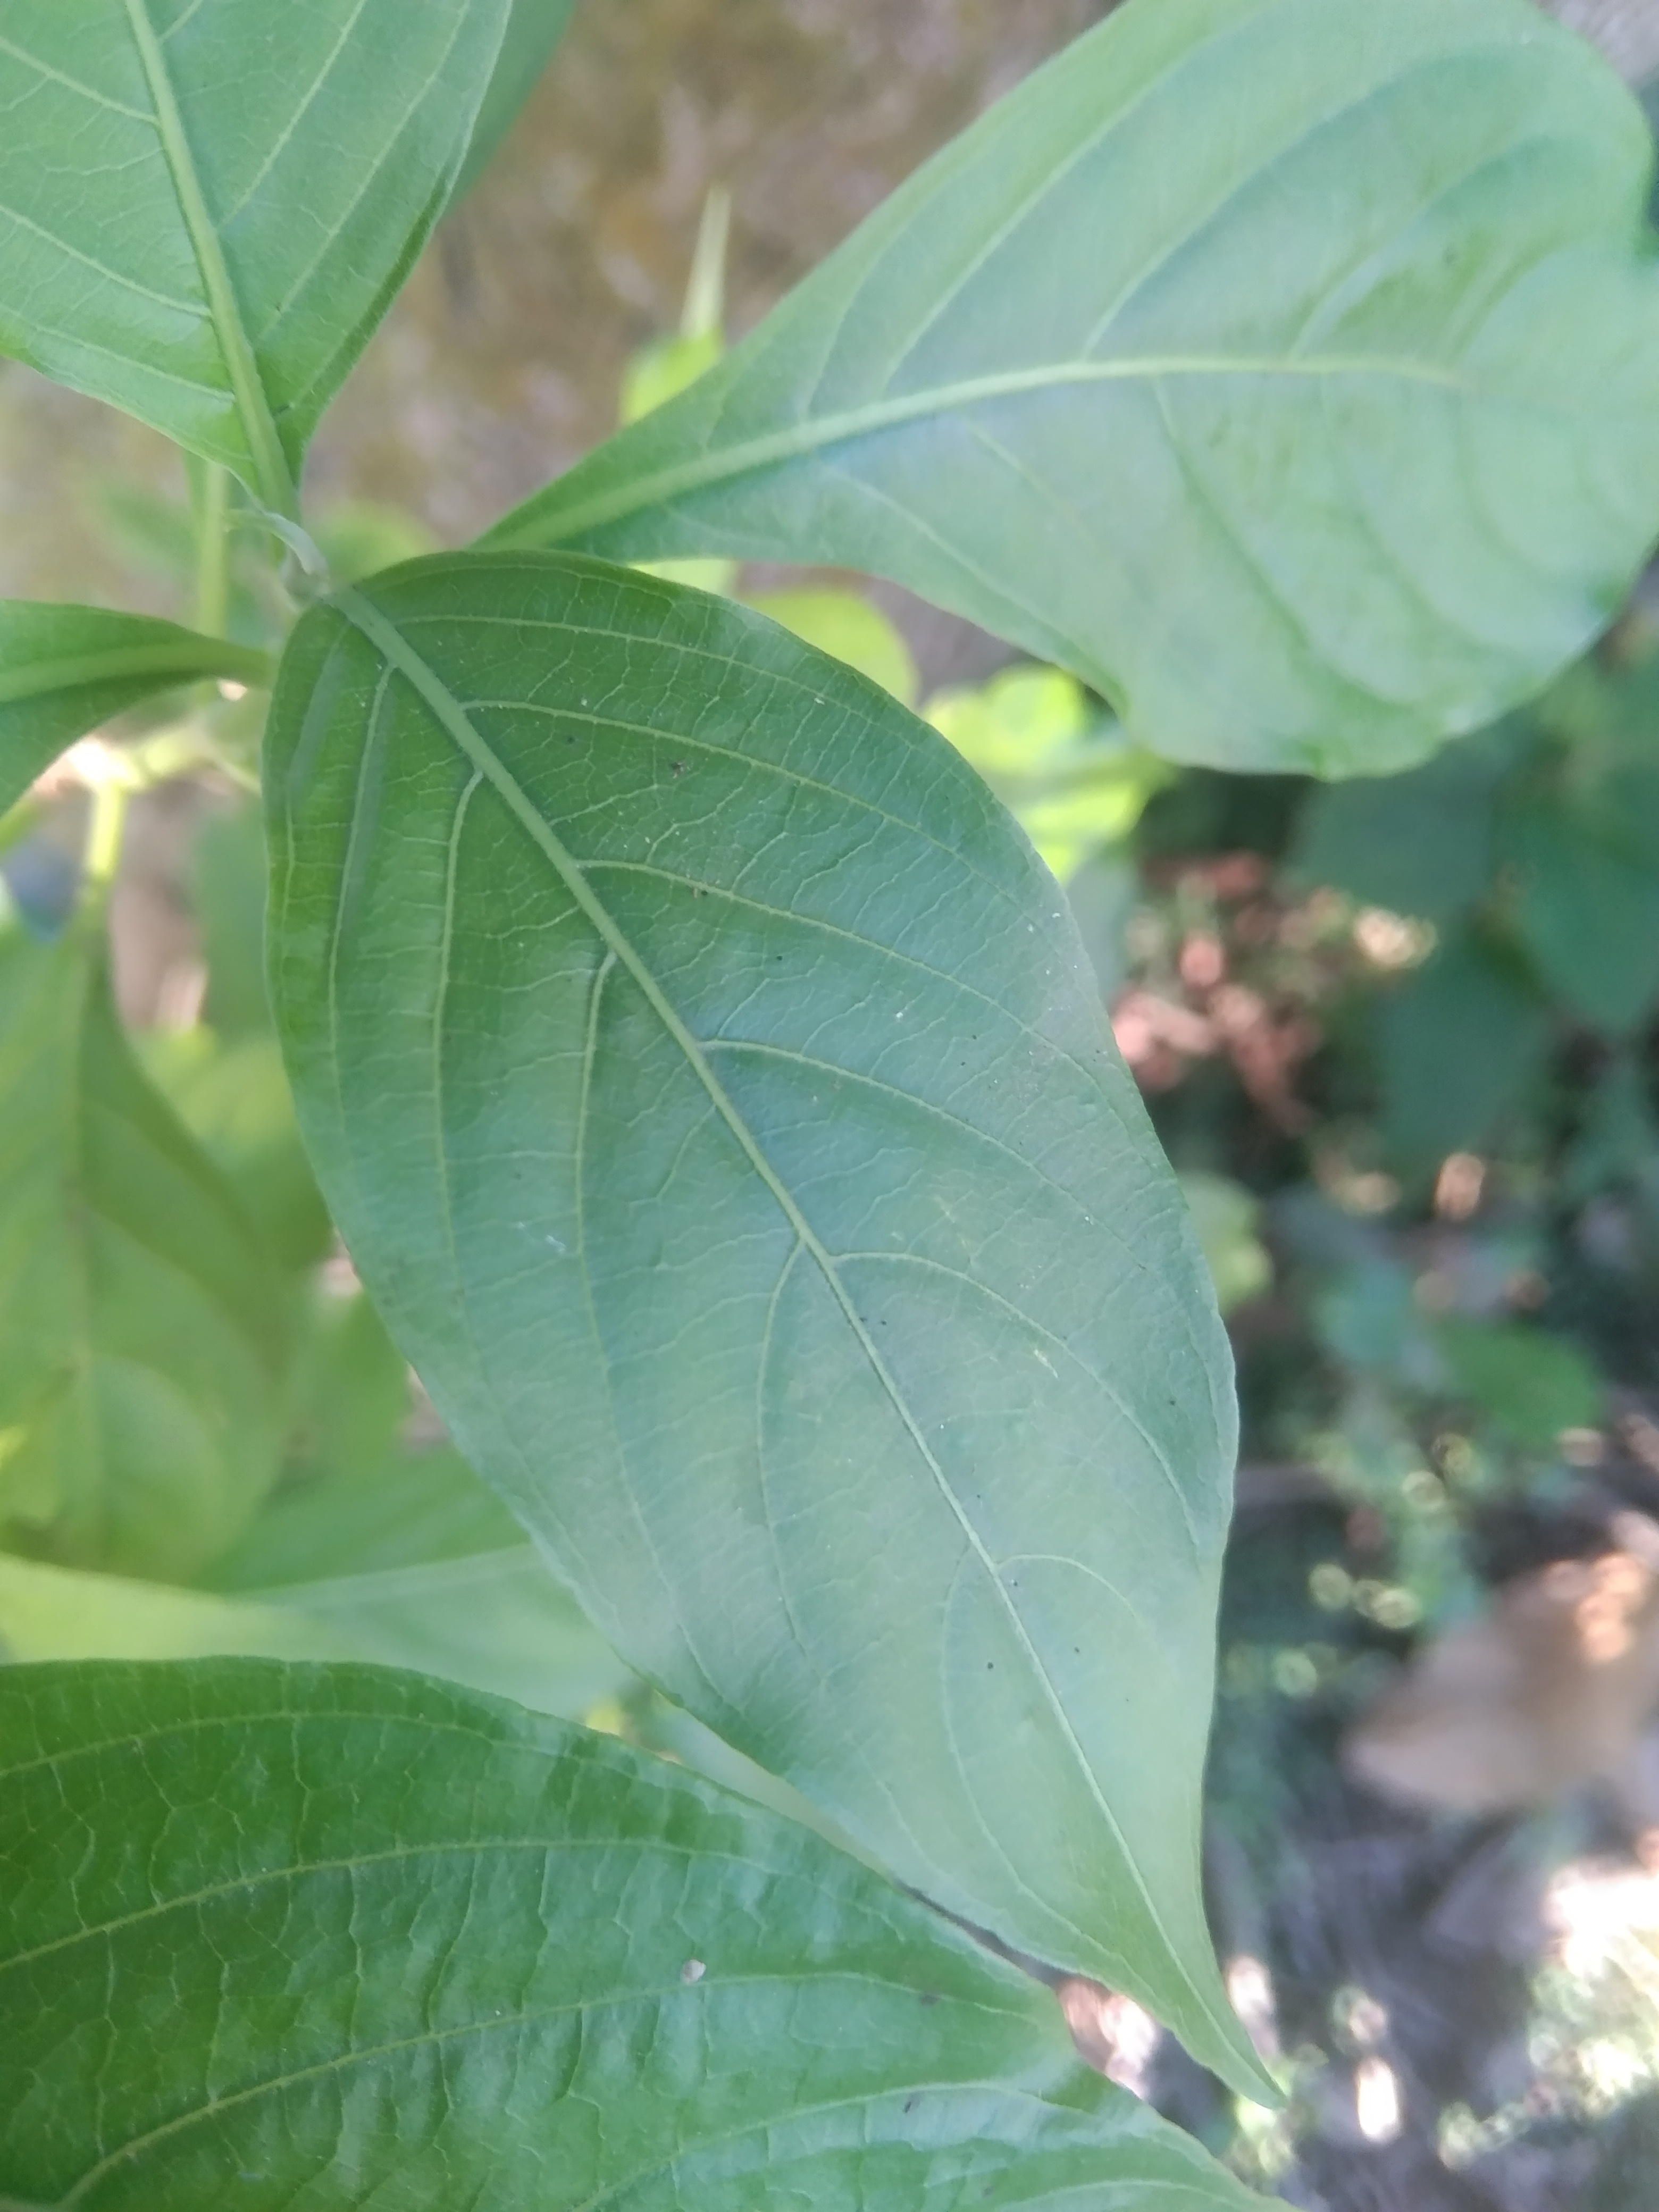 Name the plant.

vasaka
